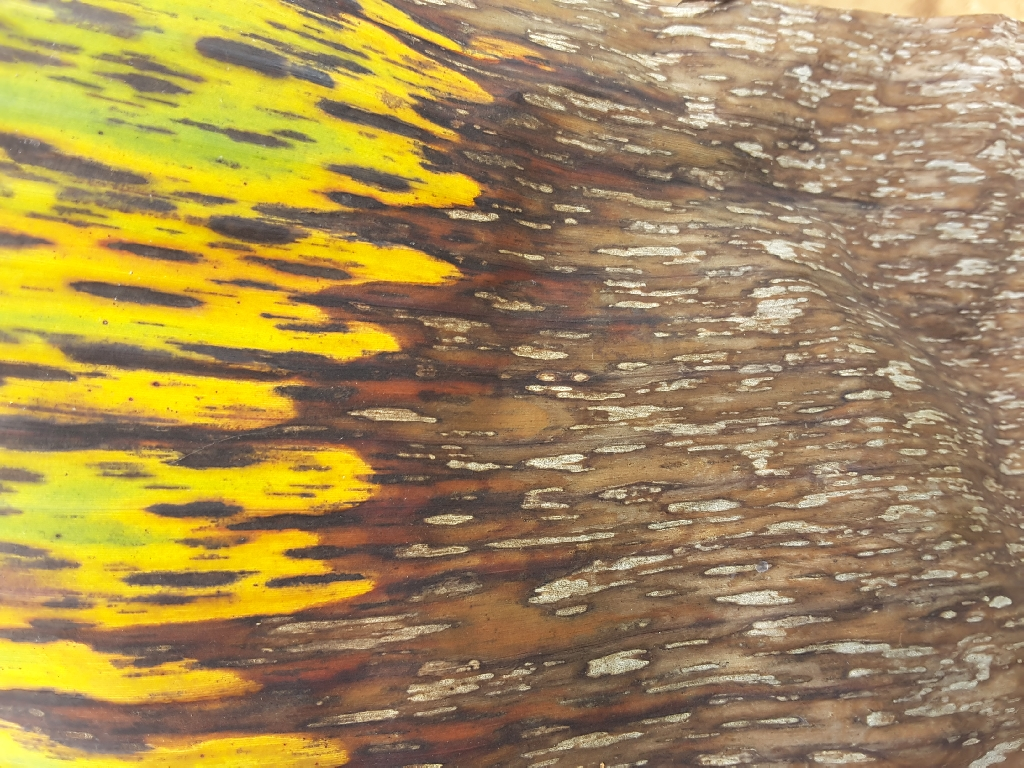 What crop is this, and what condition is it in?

banana, black sigatoka
